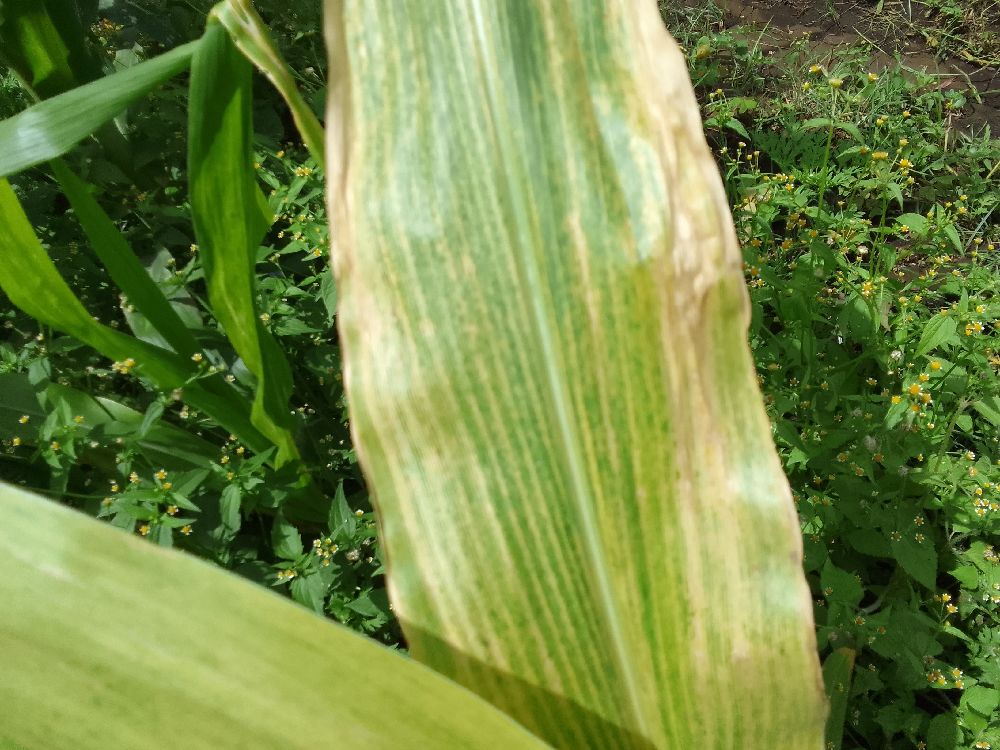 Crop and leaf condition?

maize, maize lethal necrosis
